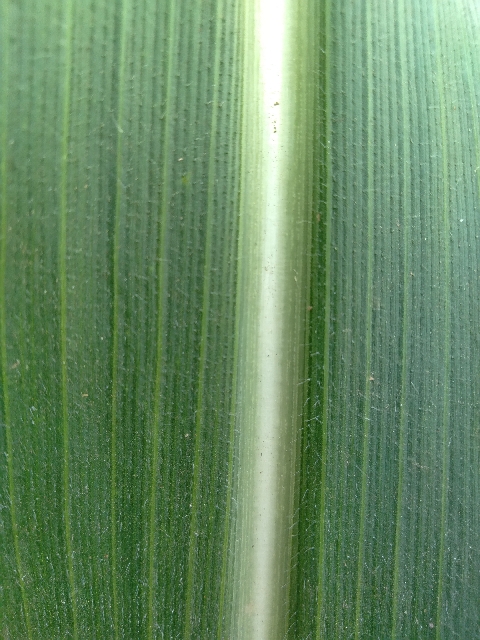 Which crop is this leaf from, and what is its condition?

maize, healthy
